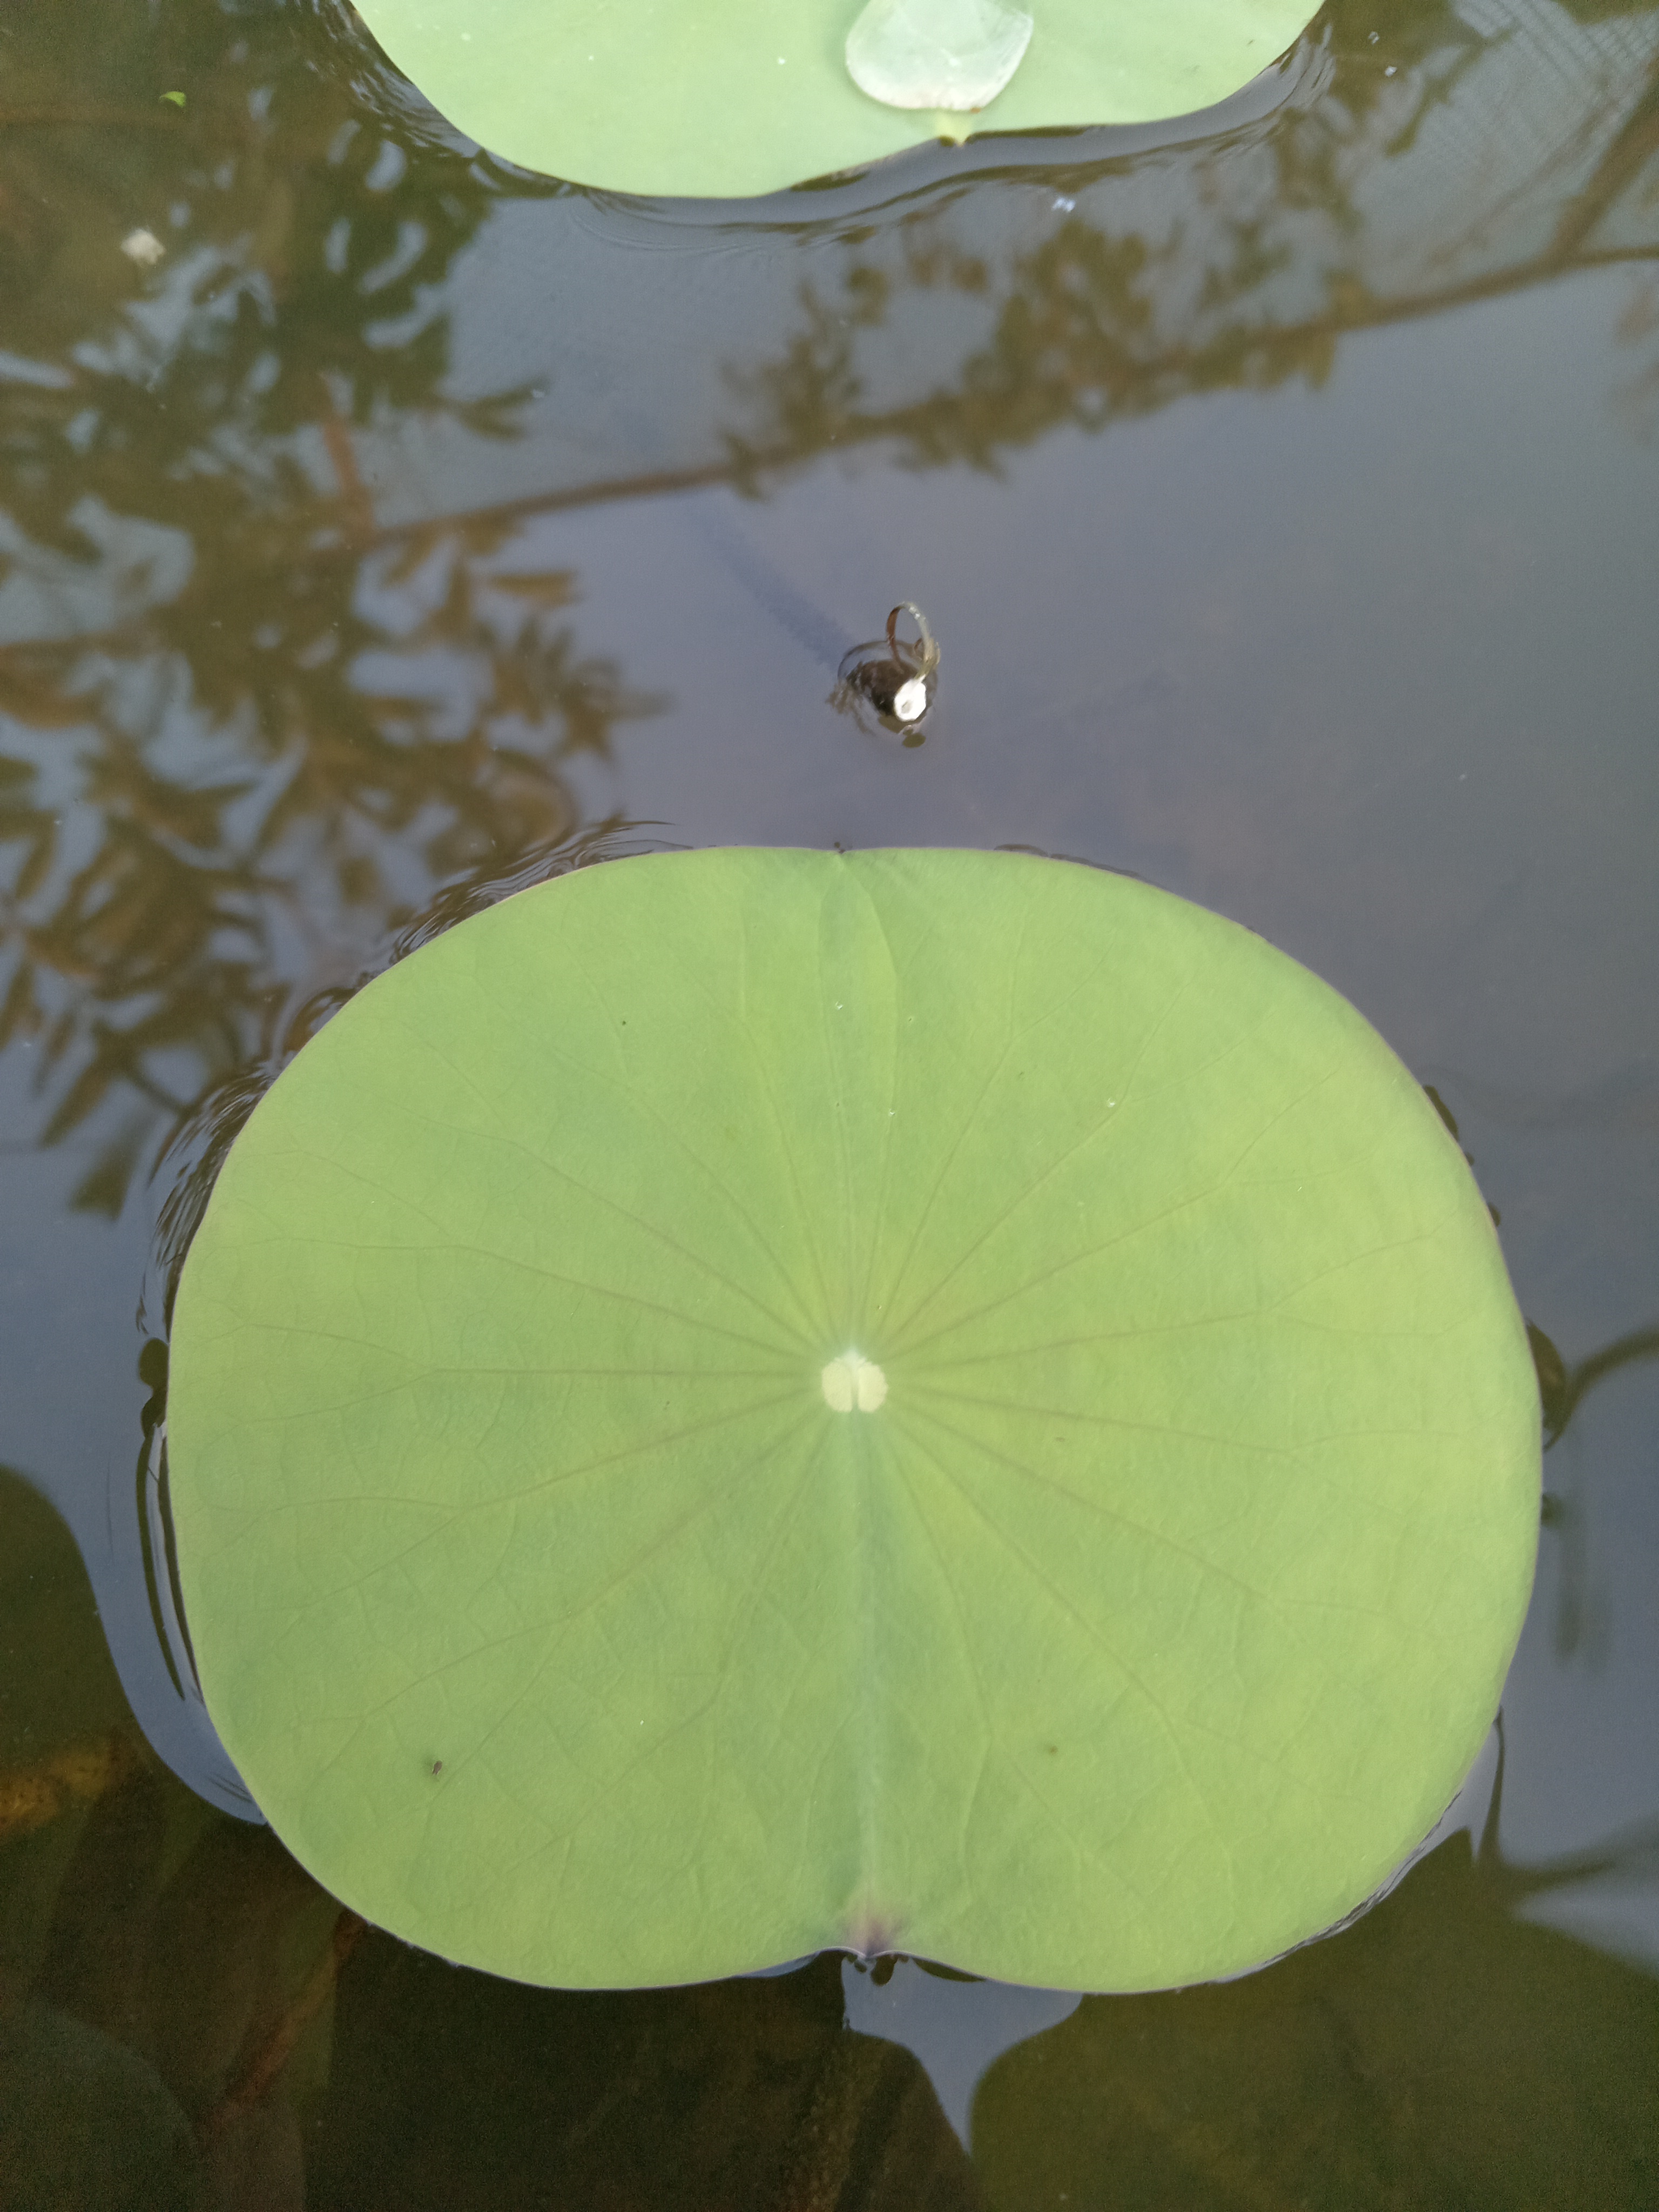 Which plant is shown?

lotus
